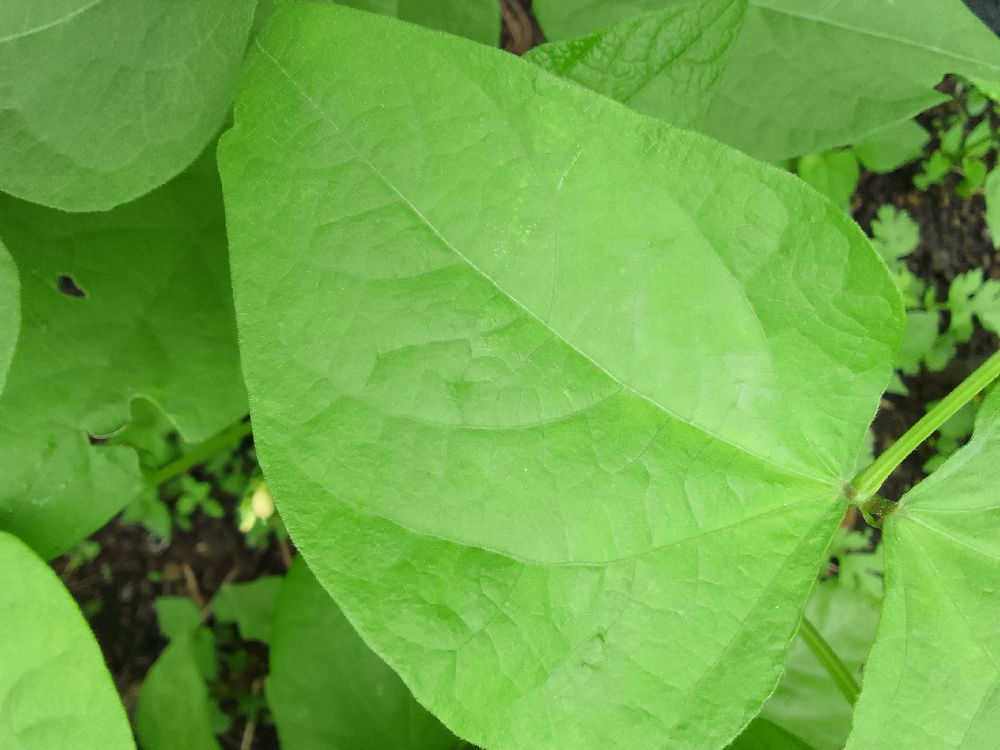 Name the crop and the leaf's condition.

common bean, healthy
